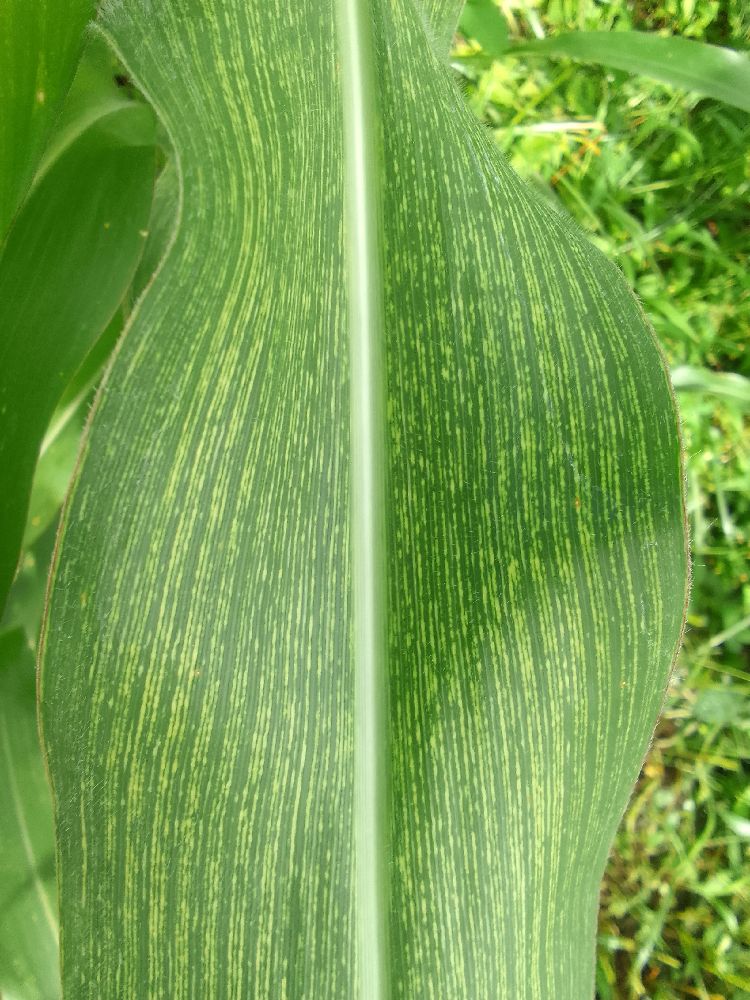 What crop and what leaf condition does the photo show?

maize, maize streak virus
